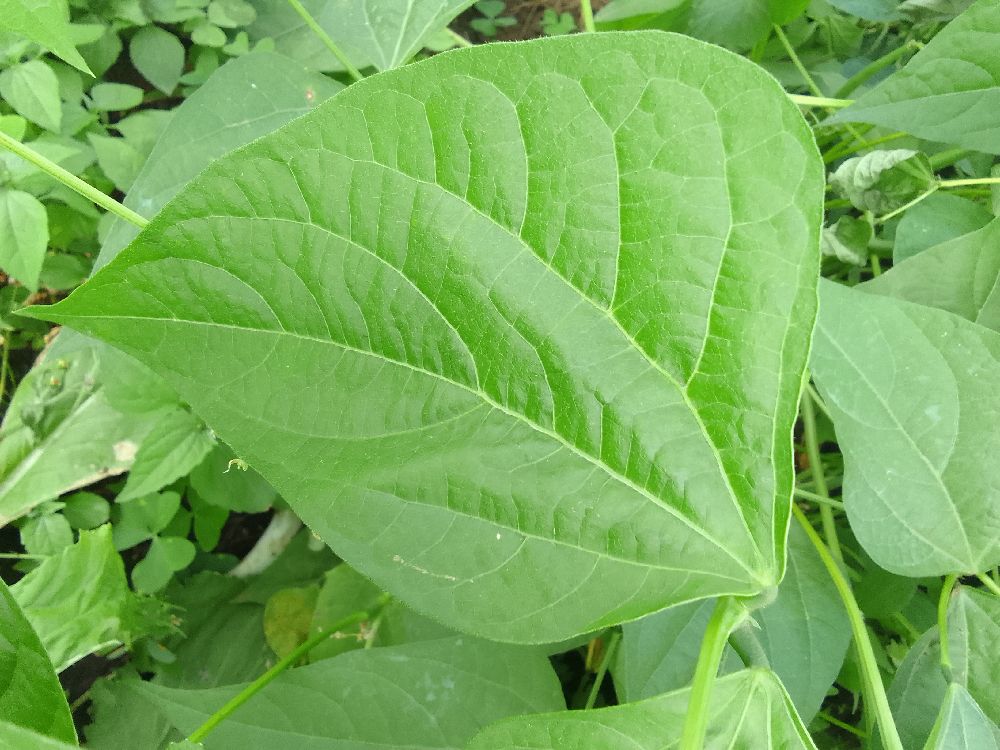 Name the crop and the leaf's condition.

common bean, healthy
